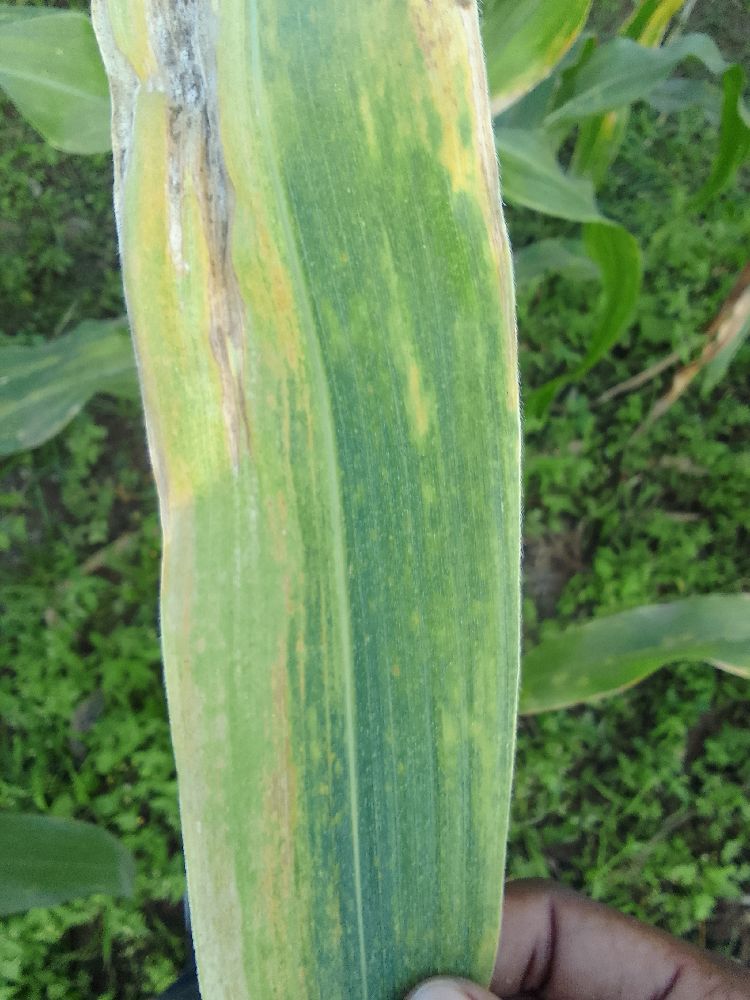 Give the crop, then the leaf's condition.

maize, maize lethal necrosis
